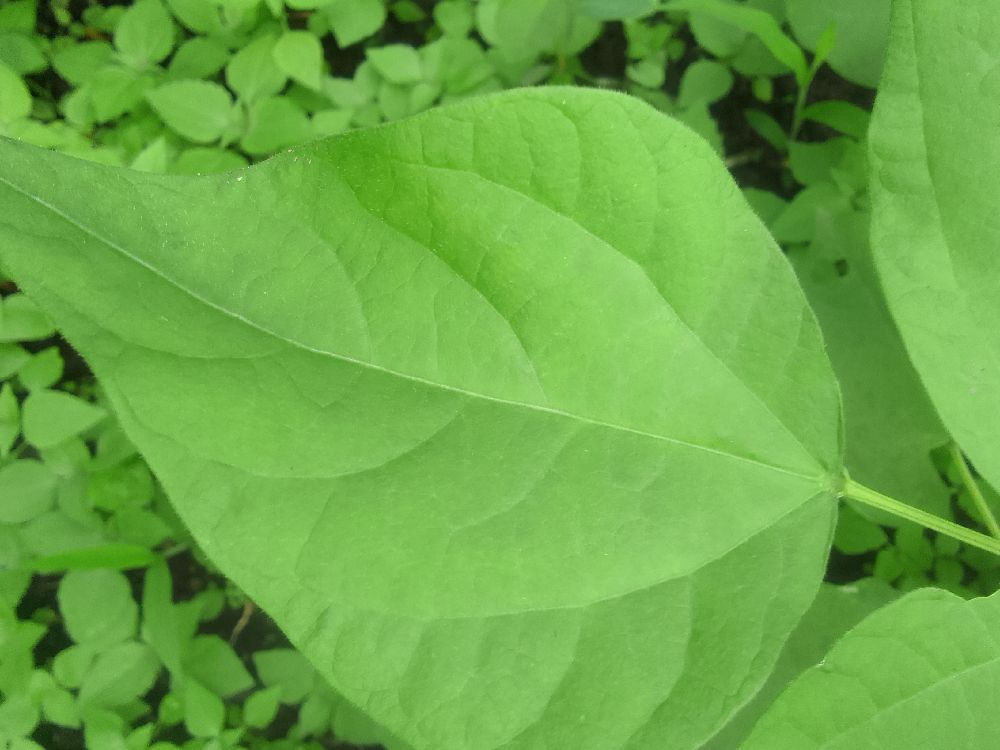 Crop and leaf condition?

common bean, healthy
